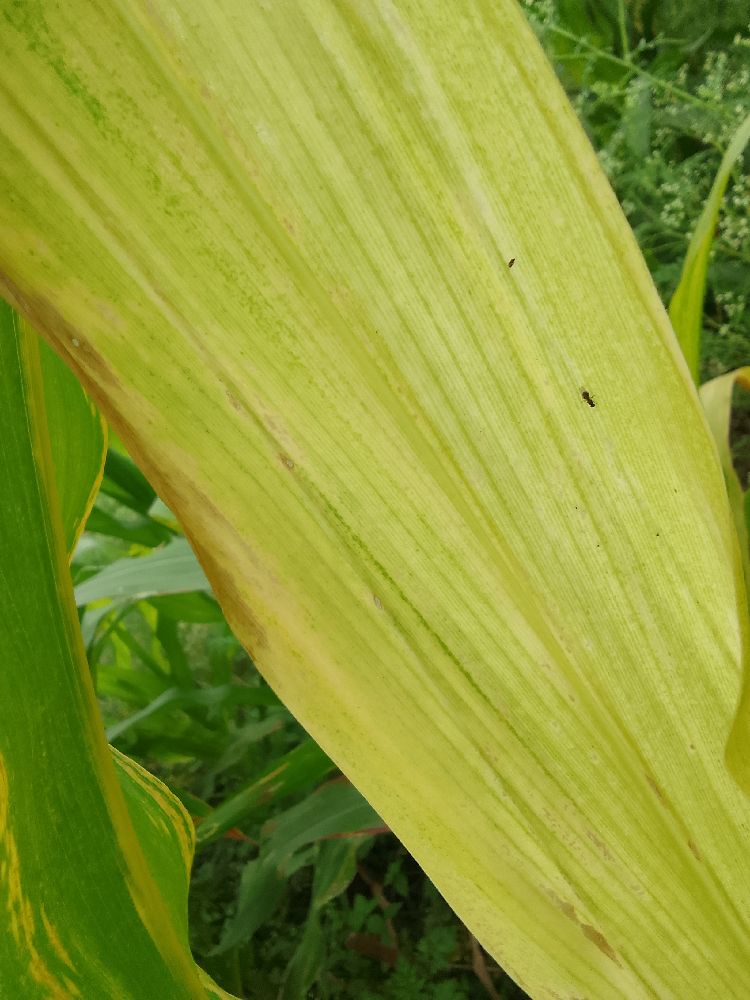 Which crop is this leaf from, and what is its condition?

maize, maize lethal necrosis
